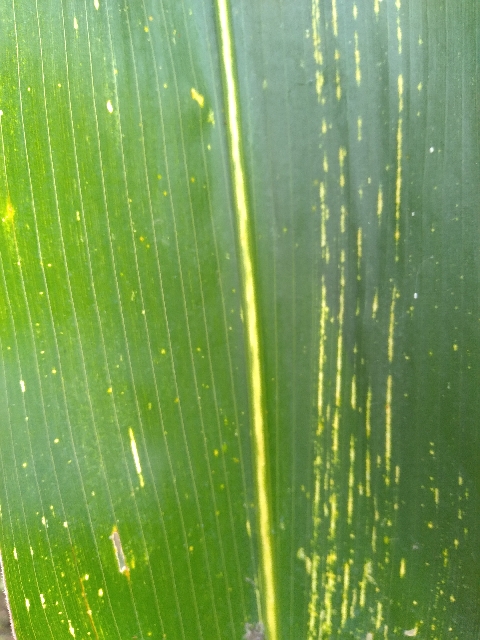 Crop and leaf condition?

maize, maize streak virus
